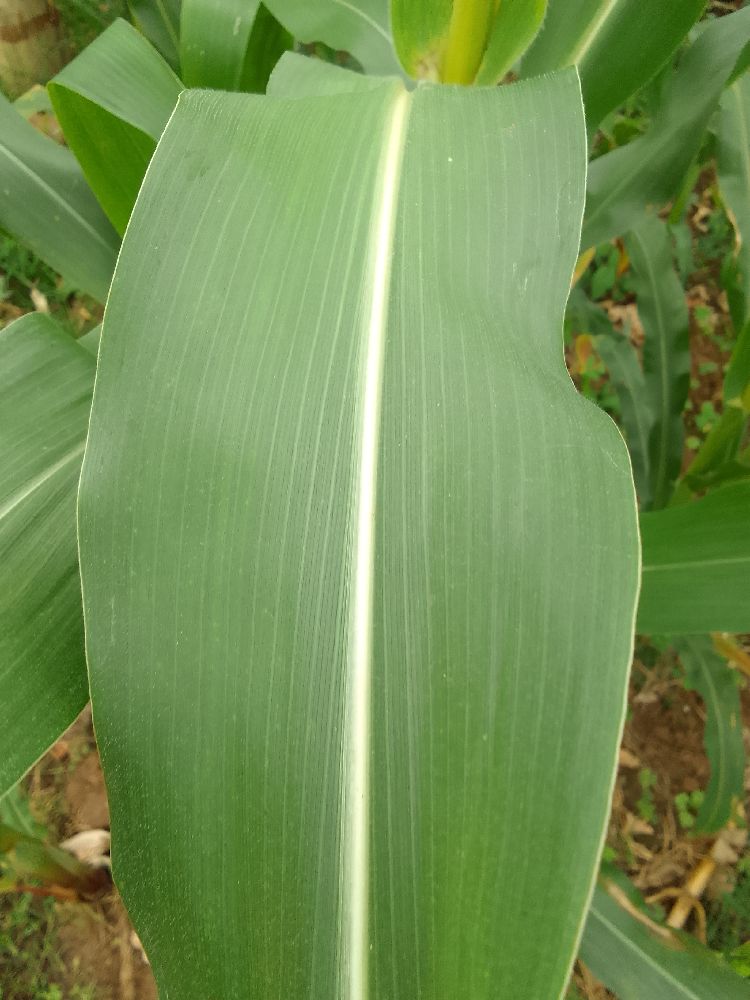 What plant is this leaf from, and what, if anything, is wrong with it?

maize, healthy
